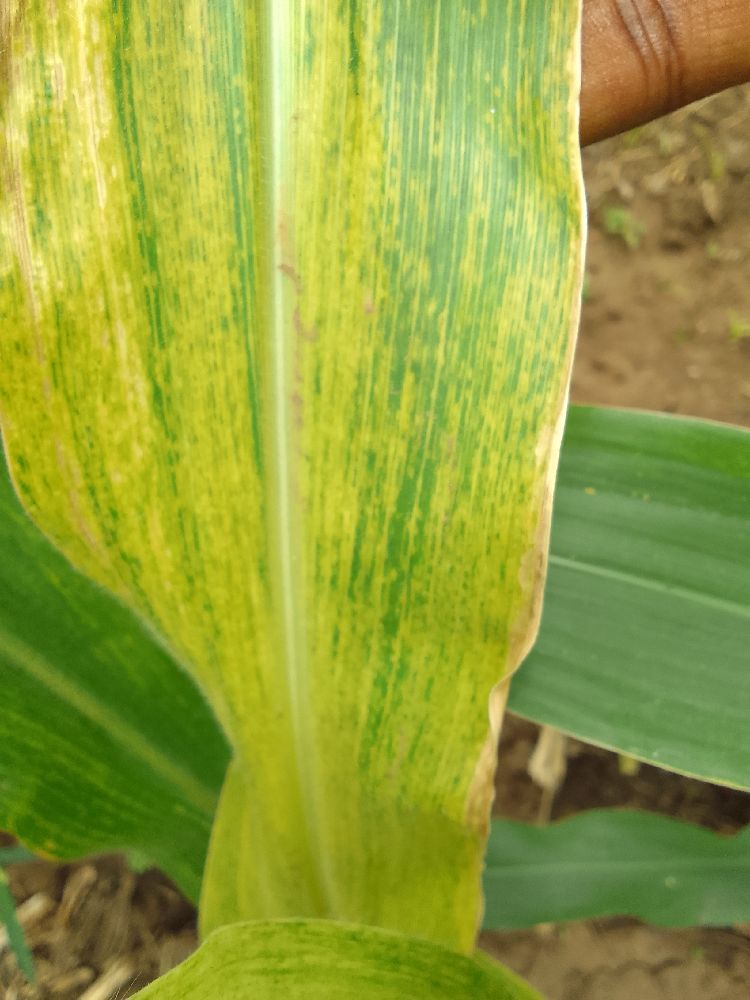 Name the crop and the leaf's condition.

maize, maize lethal necrosis
